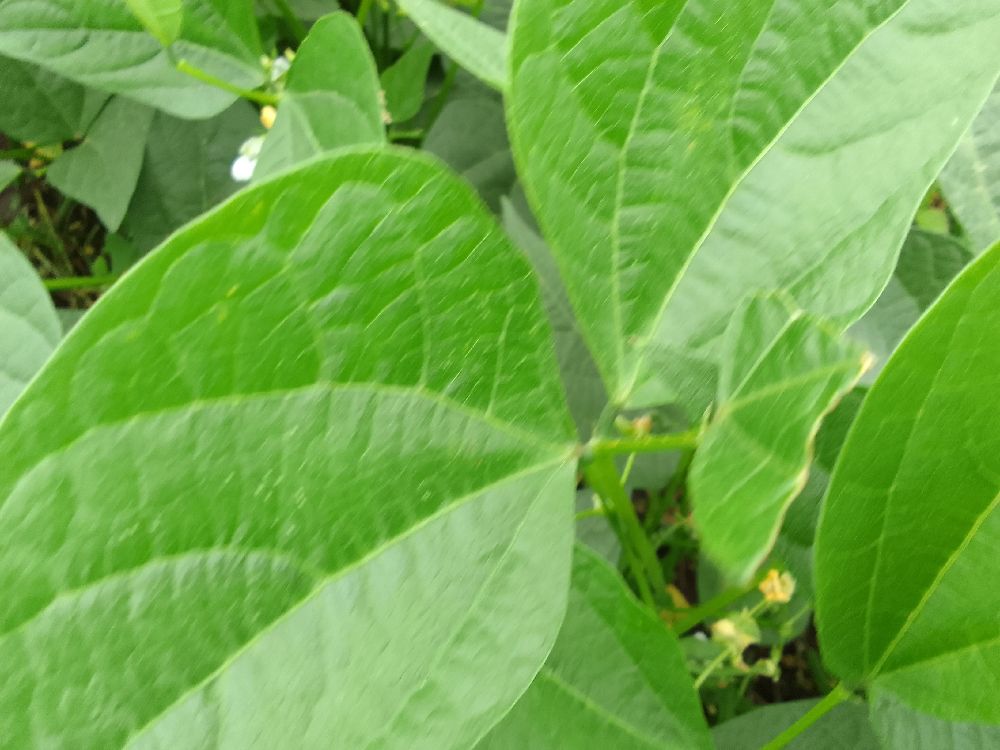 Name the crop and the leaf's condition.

common bean, healthy
